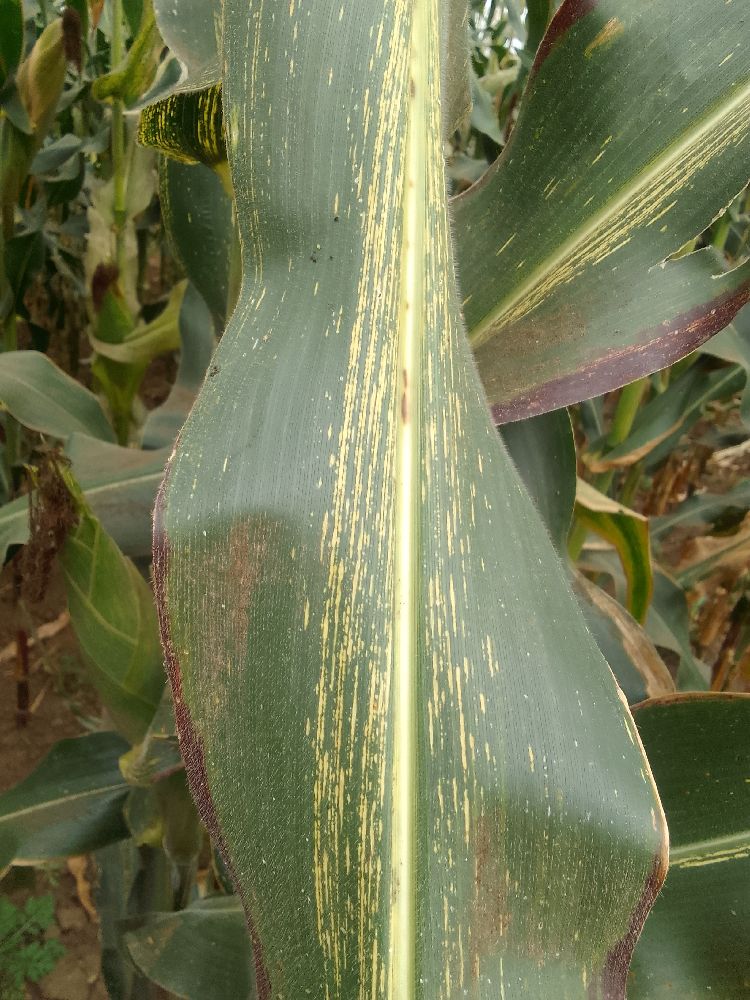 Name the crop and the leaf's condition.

maize, maize streak virus
